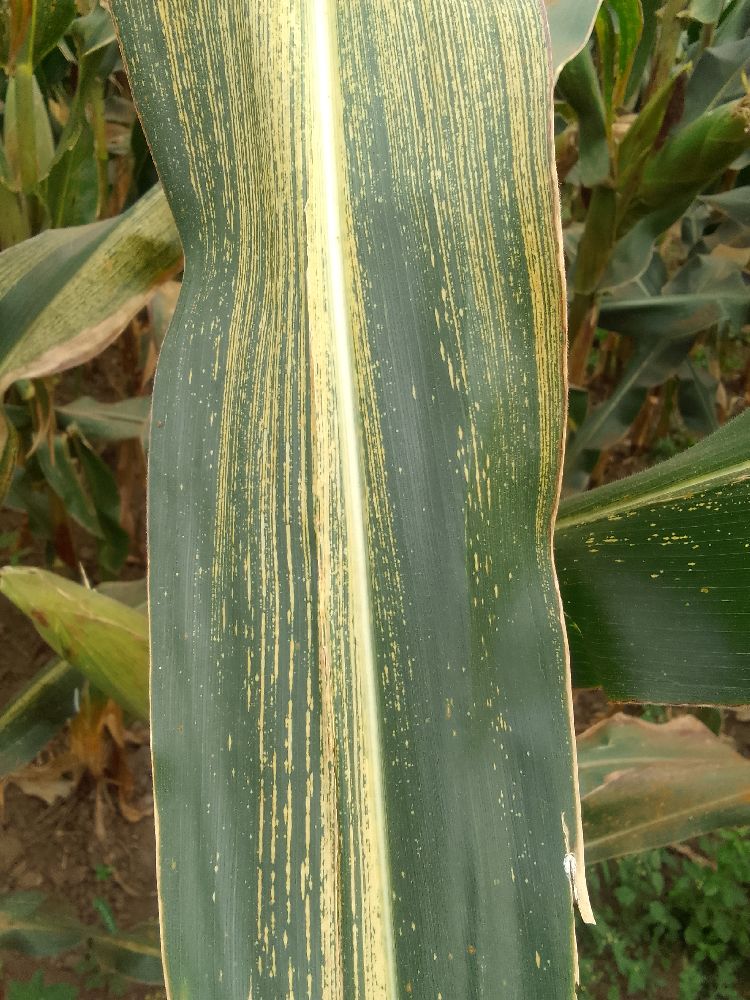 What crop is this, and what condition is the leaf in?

maize, maize streak virus
